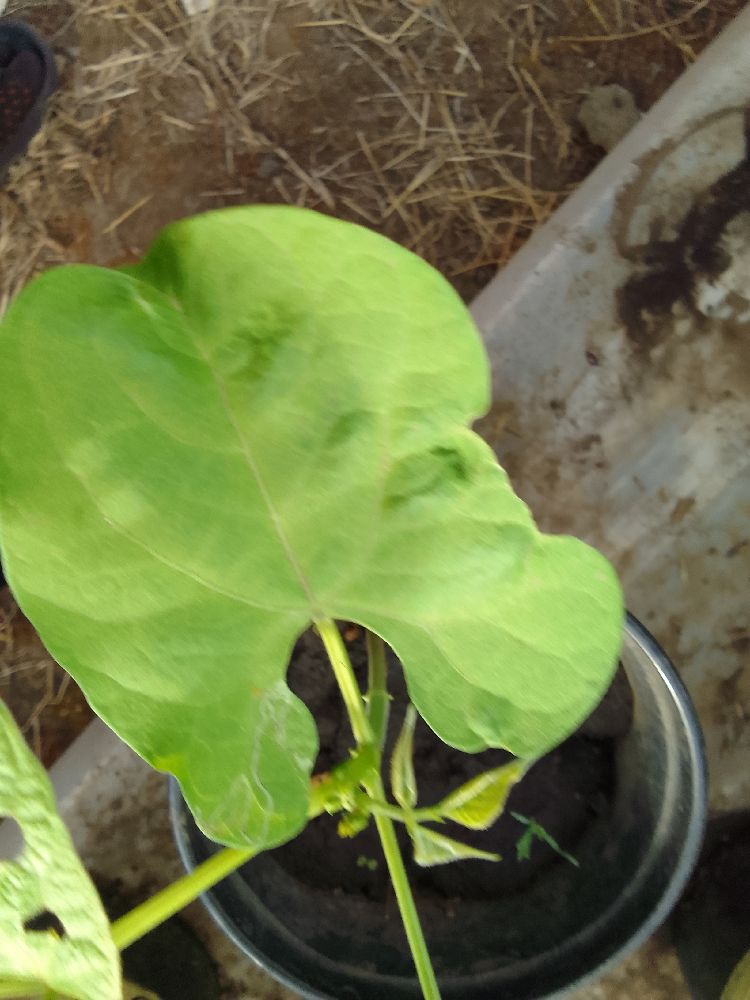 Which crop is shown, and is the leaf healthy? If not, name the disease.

common bean, healthy
